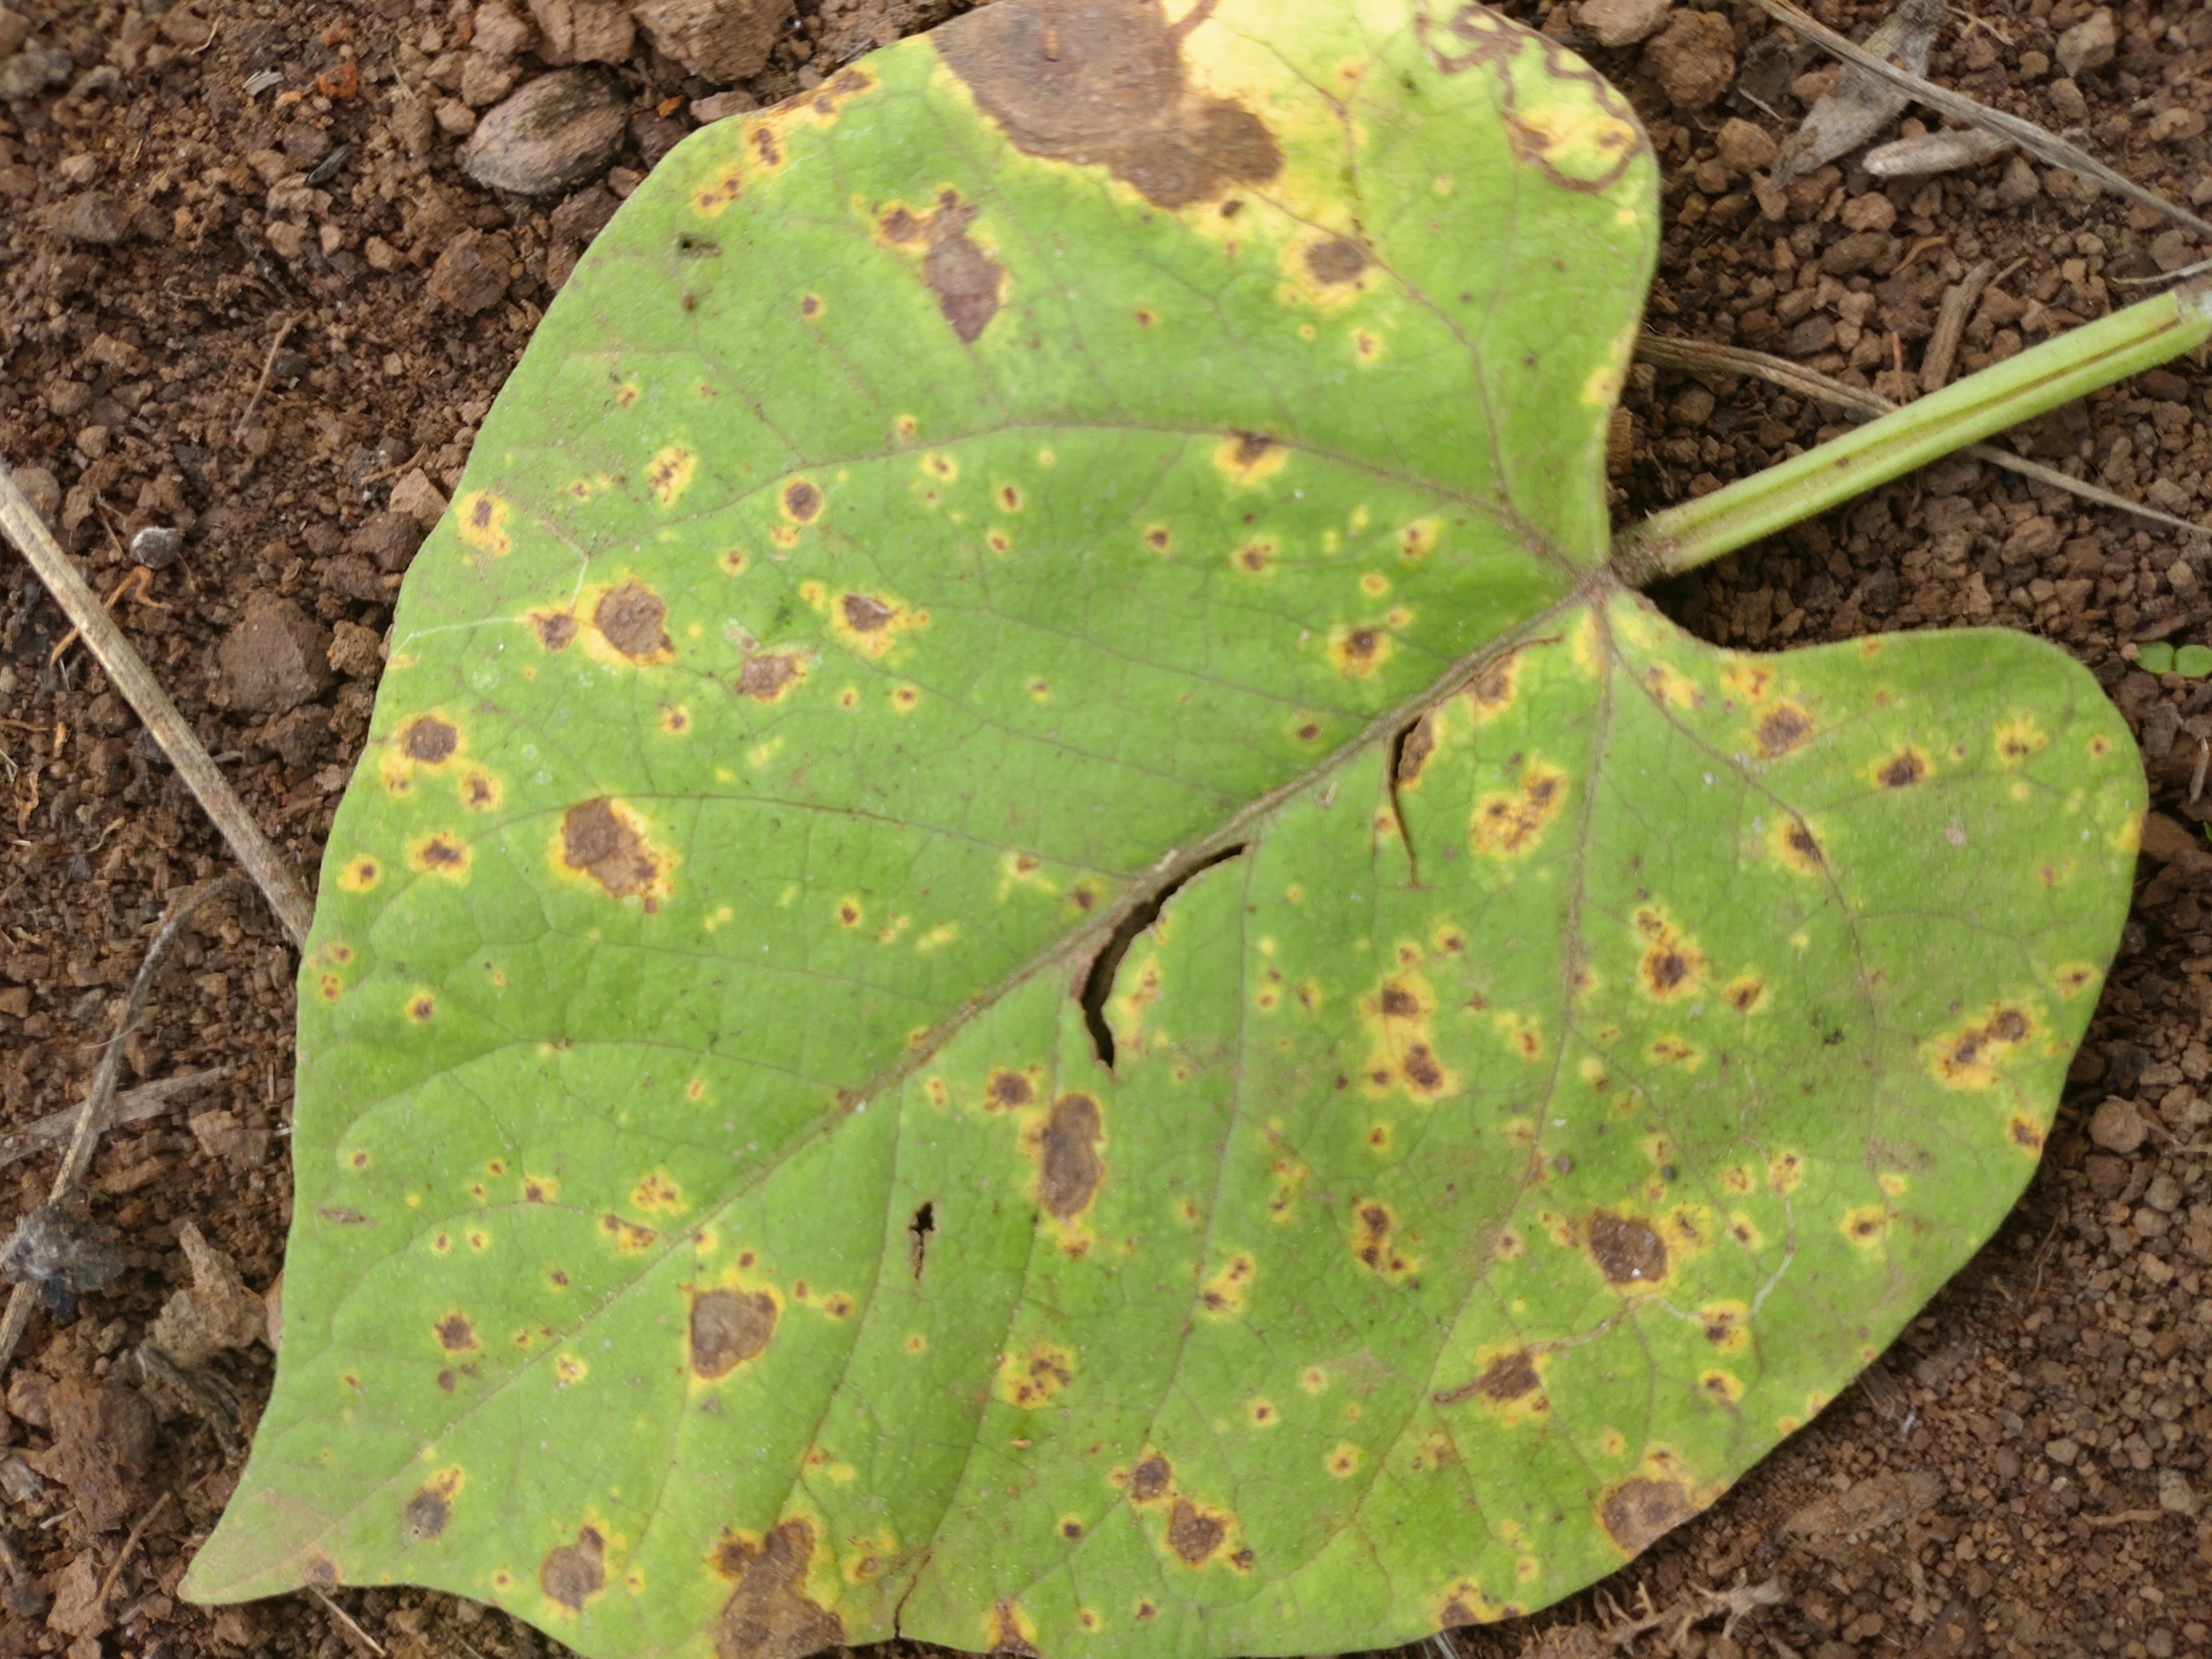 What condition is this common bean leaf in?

rust
